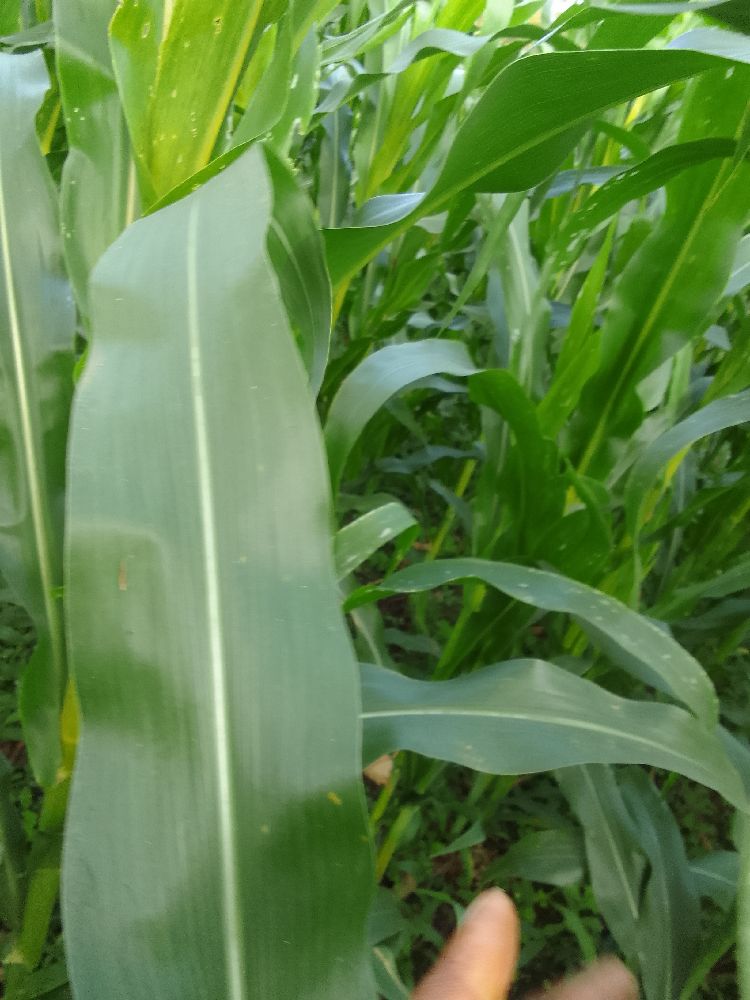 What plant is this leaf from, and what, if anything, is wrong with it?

maize, healthy
